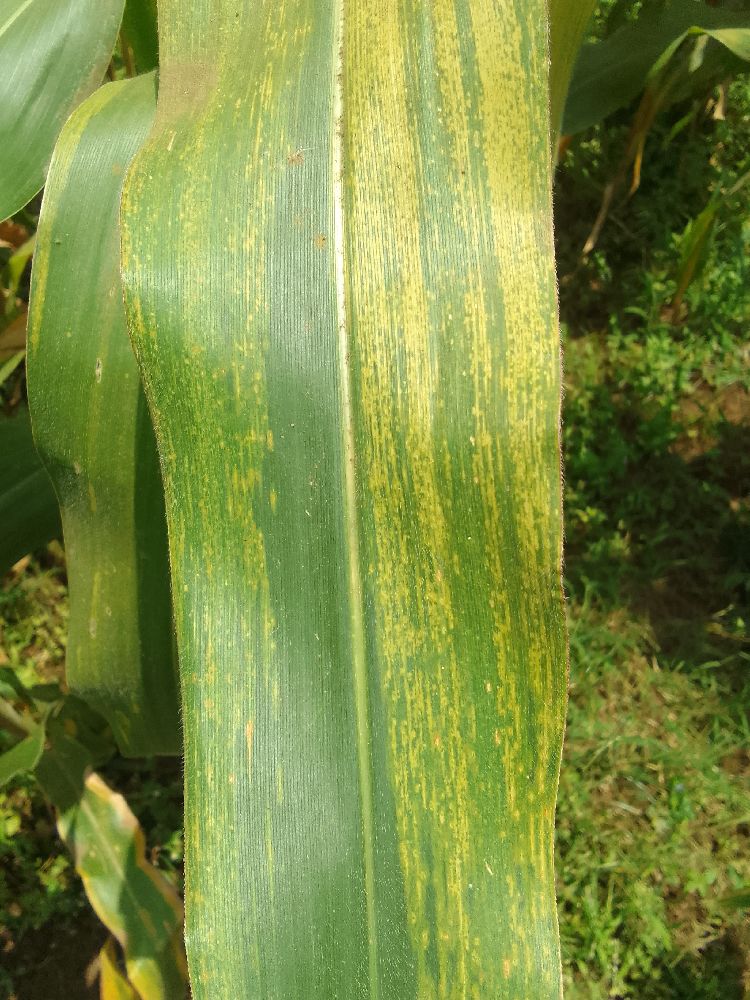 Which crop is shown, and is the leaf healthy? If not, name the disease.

maize, maize lethal necrosis
